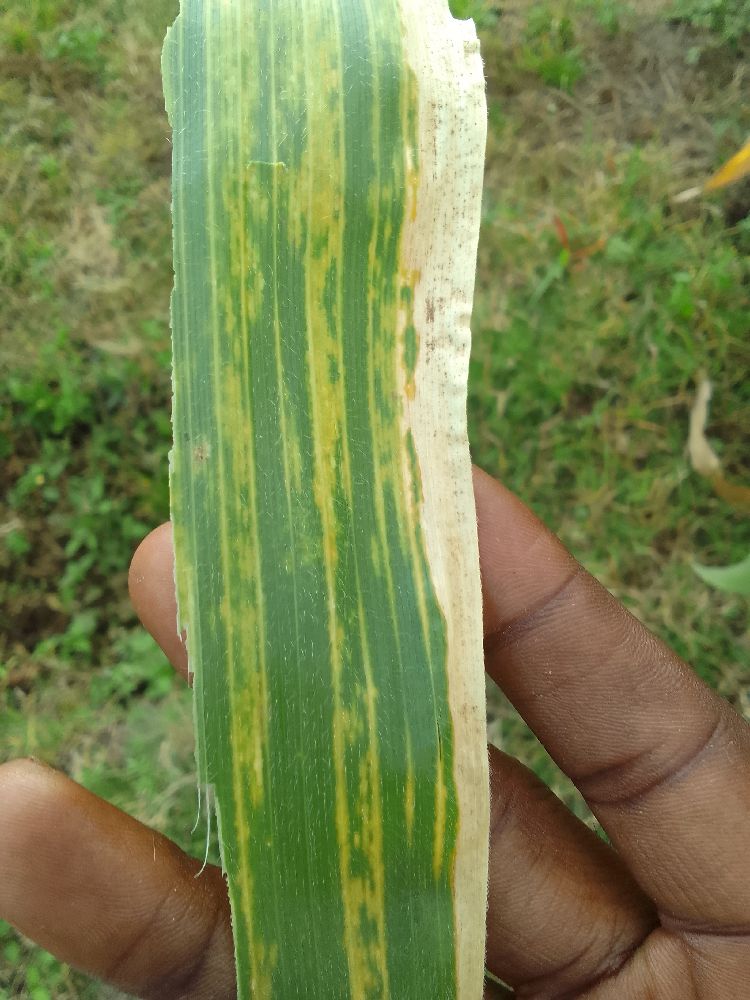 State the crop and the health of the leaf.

maize, maize lethal necrosis
